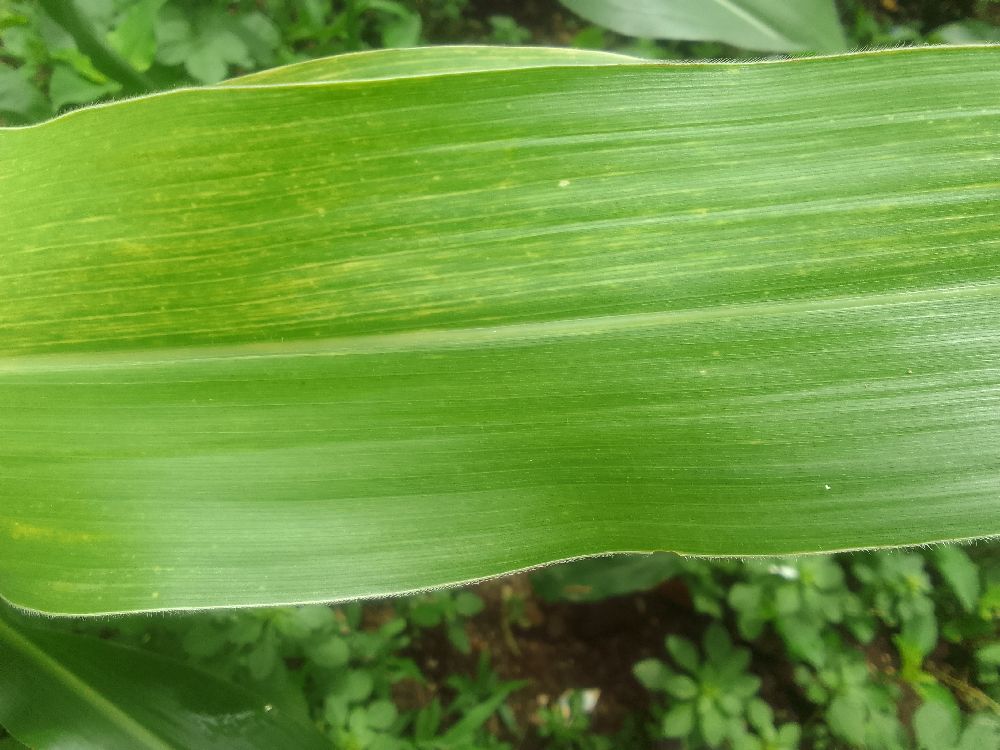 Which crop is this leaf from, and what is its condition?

maize, maize lethal necrosis
